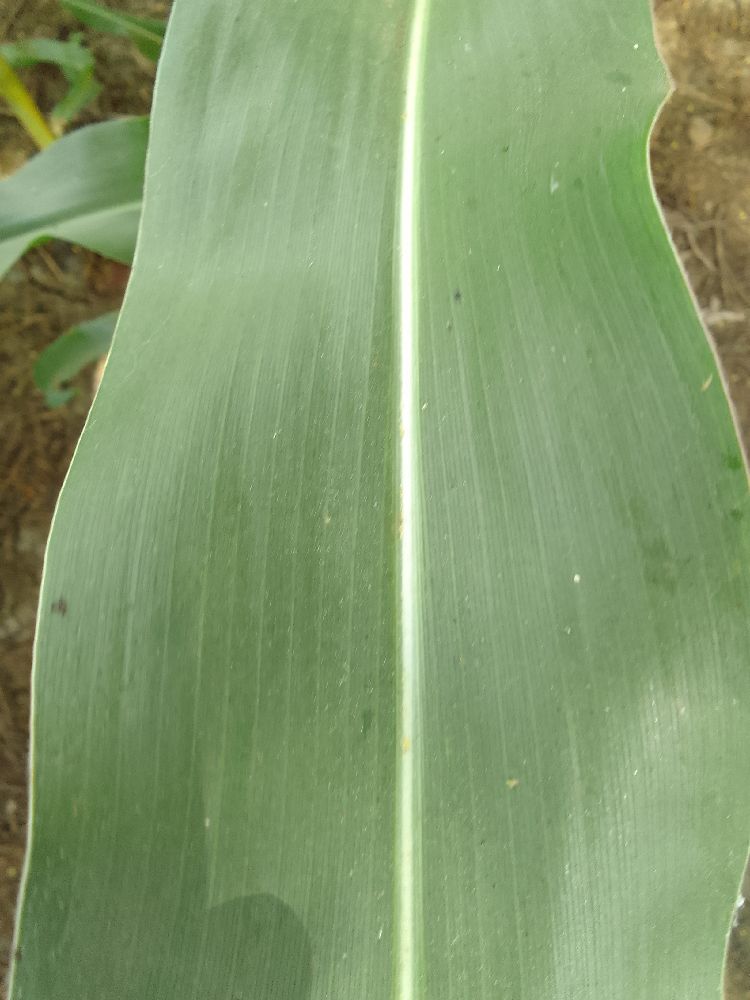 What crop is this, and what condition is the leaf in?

maize, healthy
